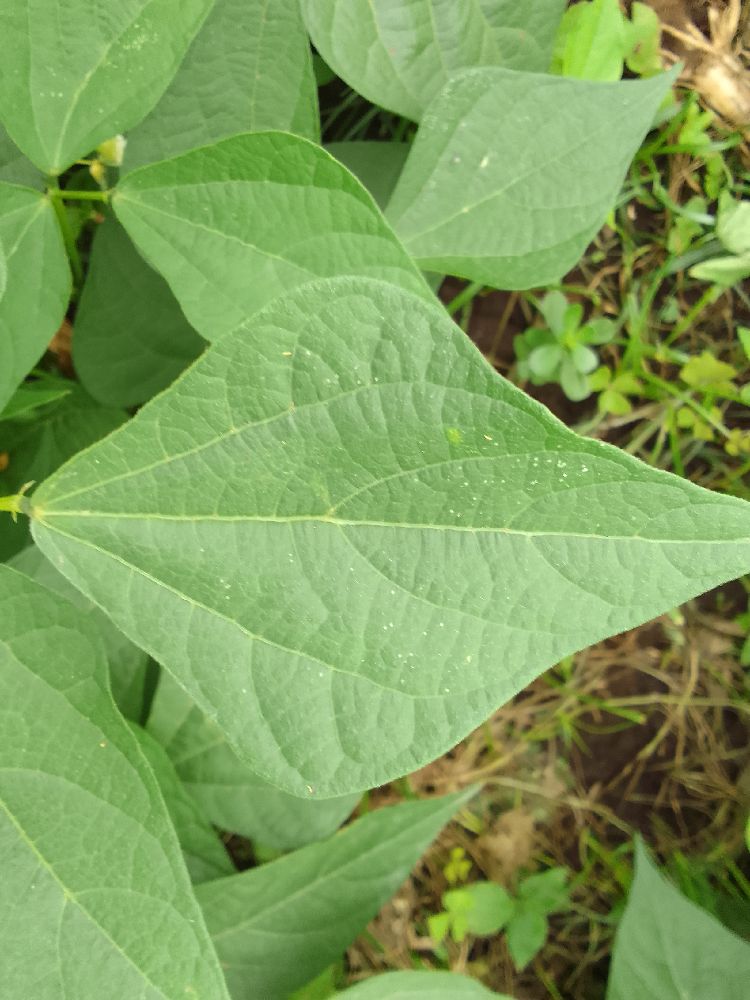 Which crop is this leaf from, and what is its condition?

common bean, healthy
